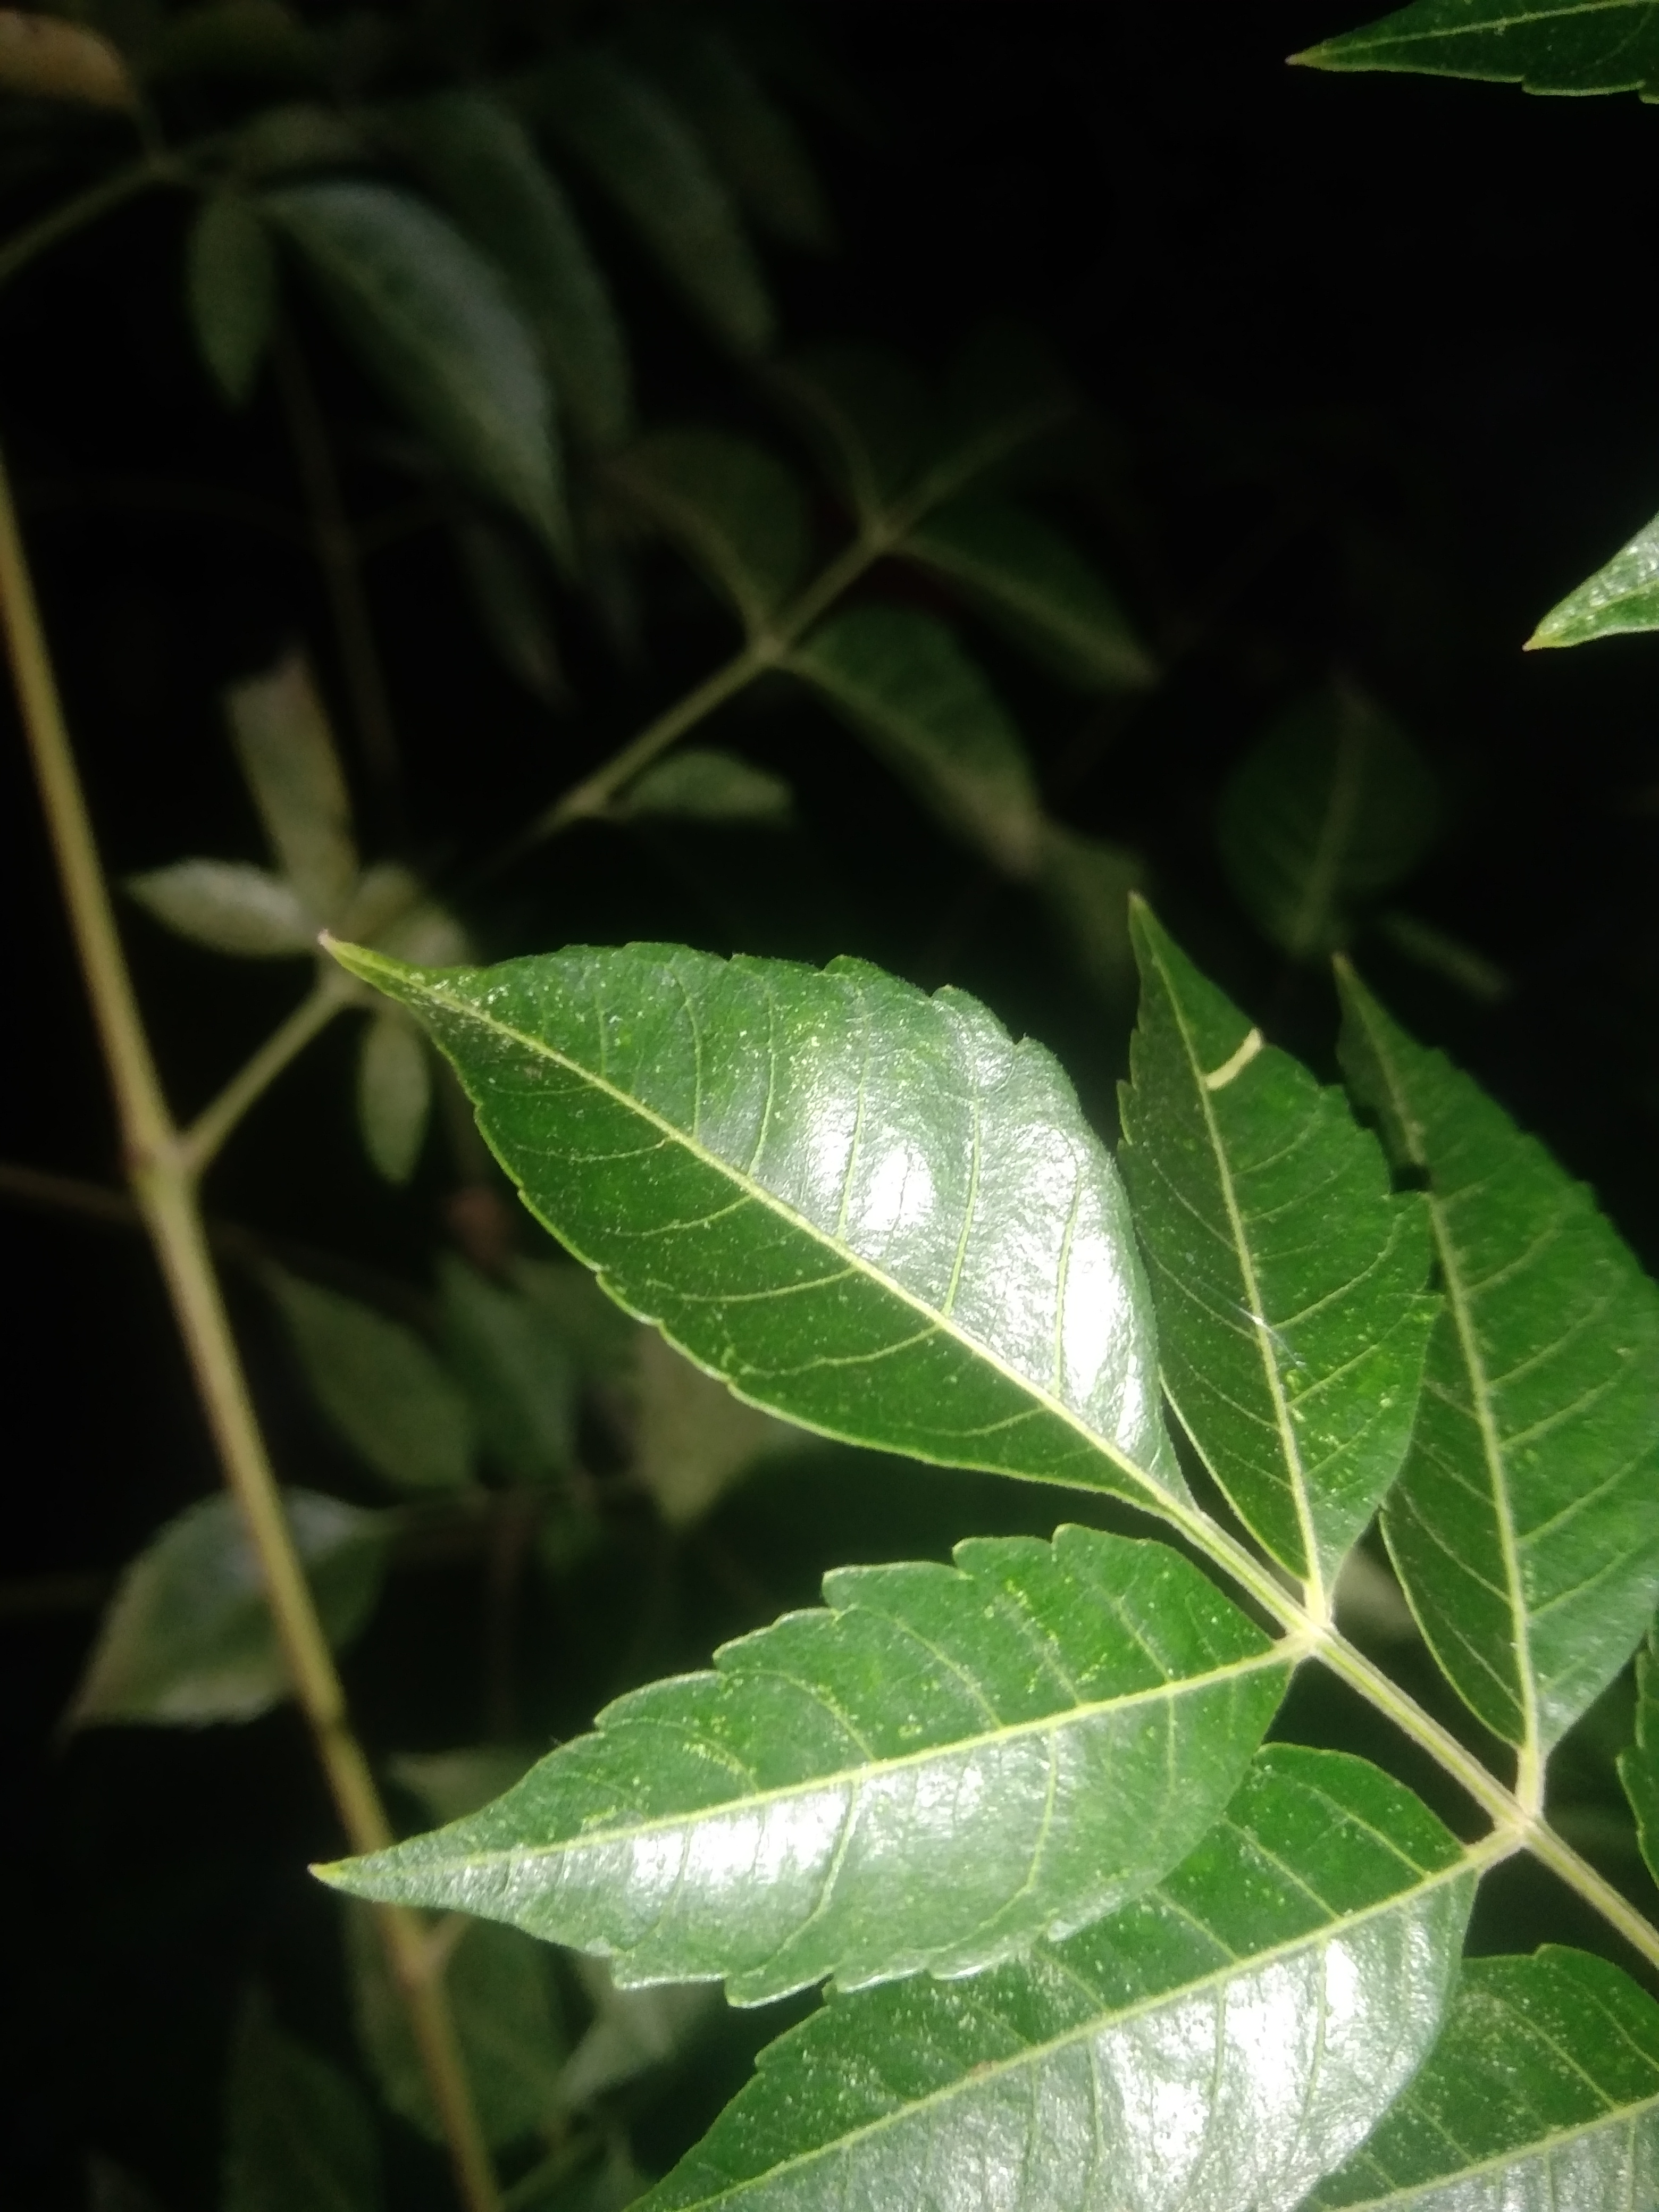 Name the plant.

neem
